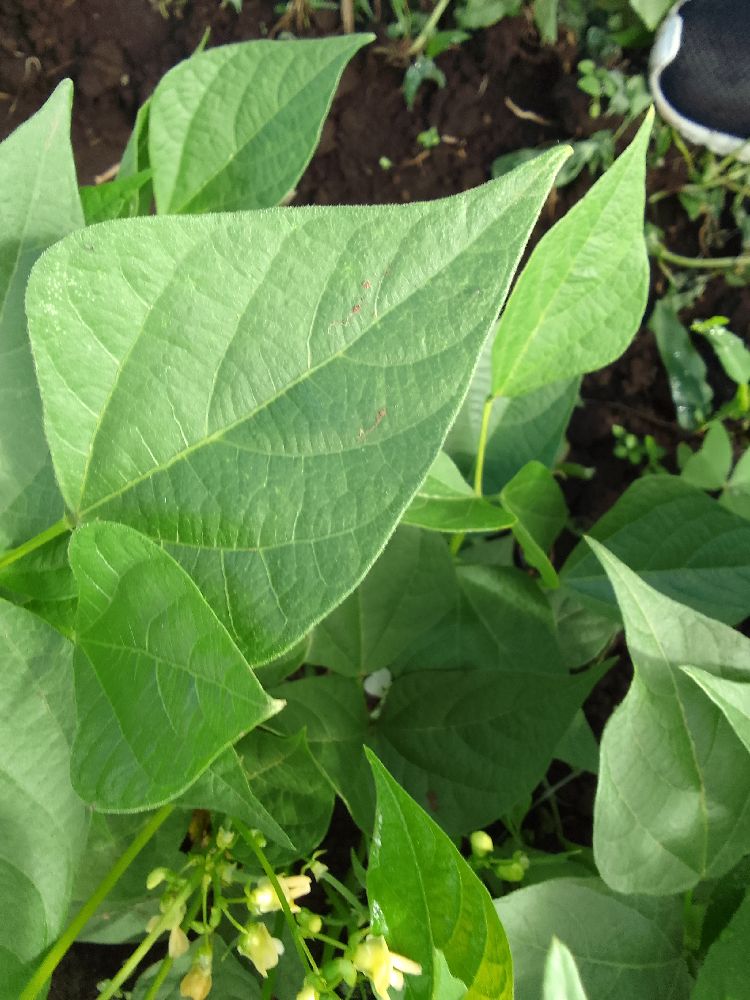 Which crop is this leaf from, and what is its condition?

common bean, healthy
